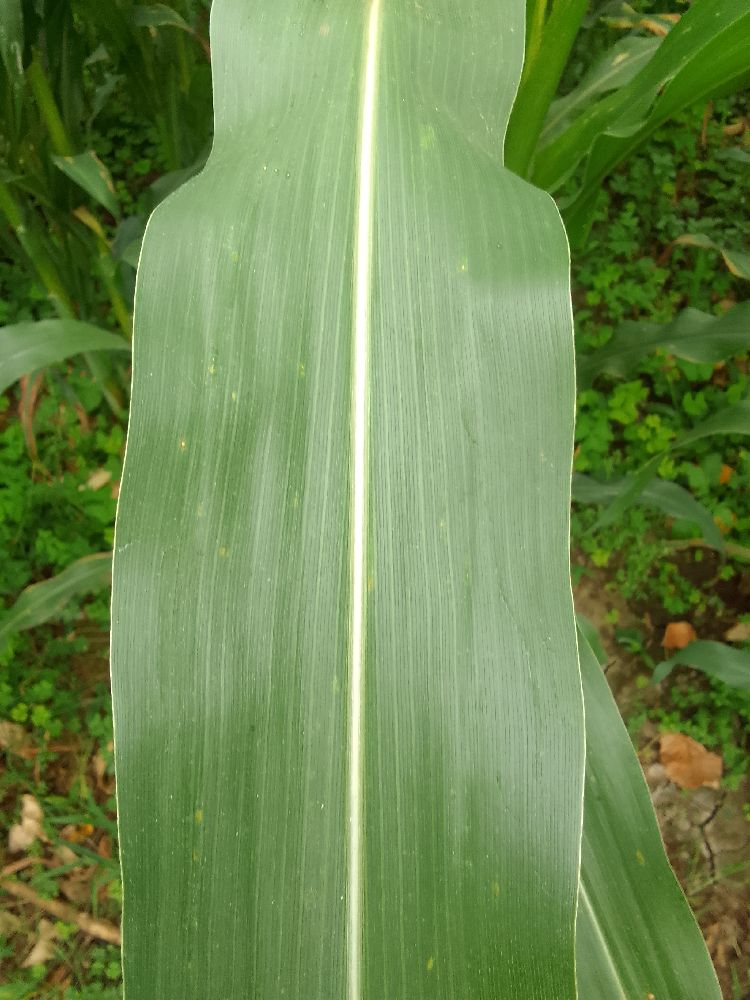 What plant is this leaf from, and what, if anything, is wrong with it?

maize, healthy
